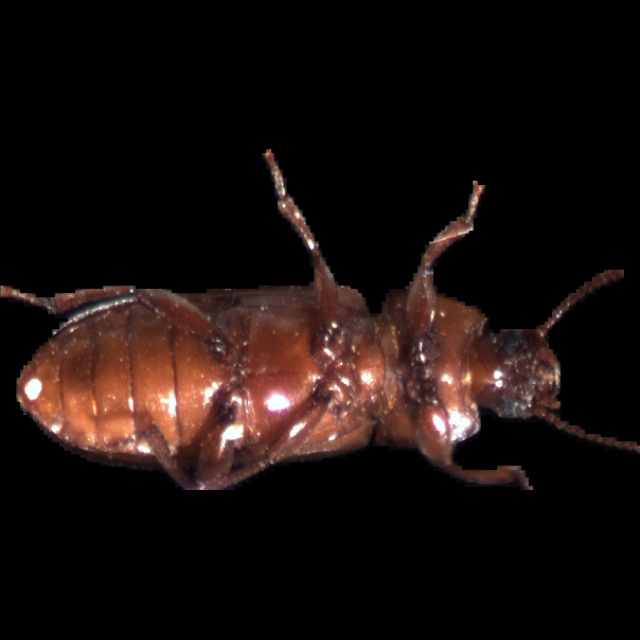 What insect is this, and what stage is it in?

mealworm beetle
